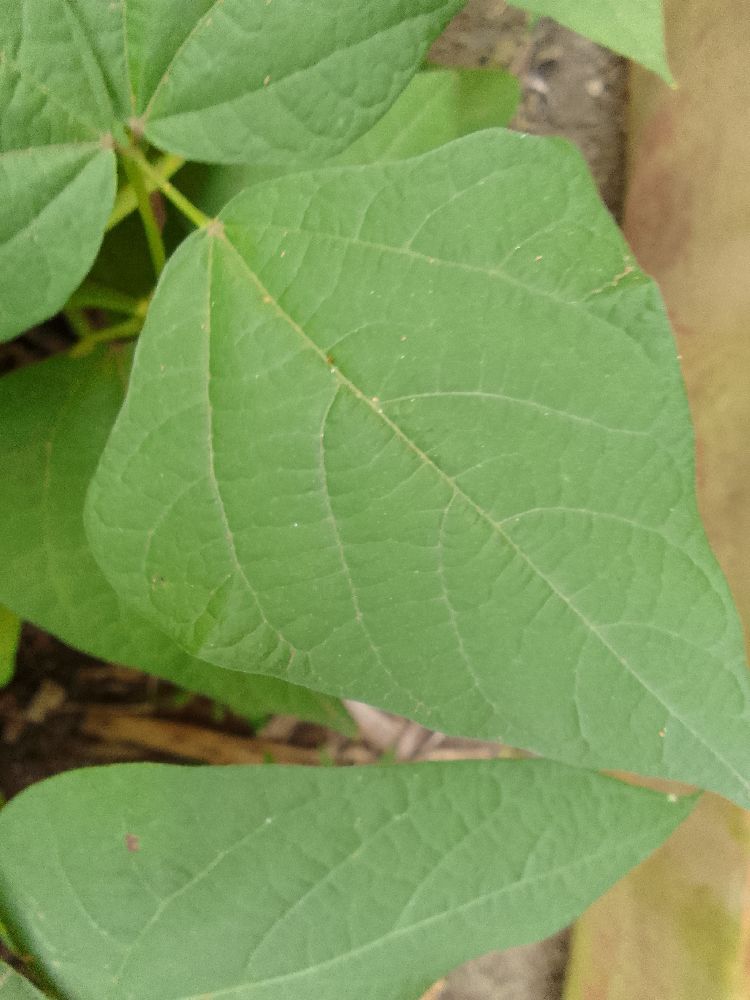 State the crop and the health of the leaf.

common bean, healthy
